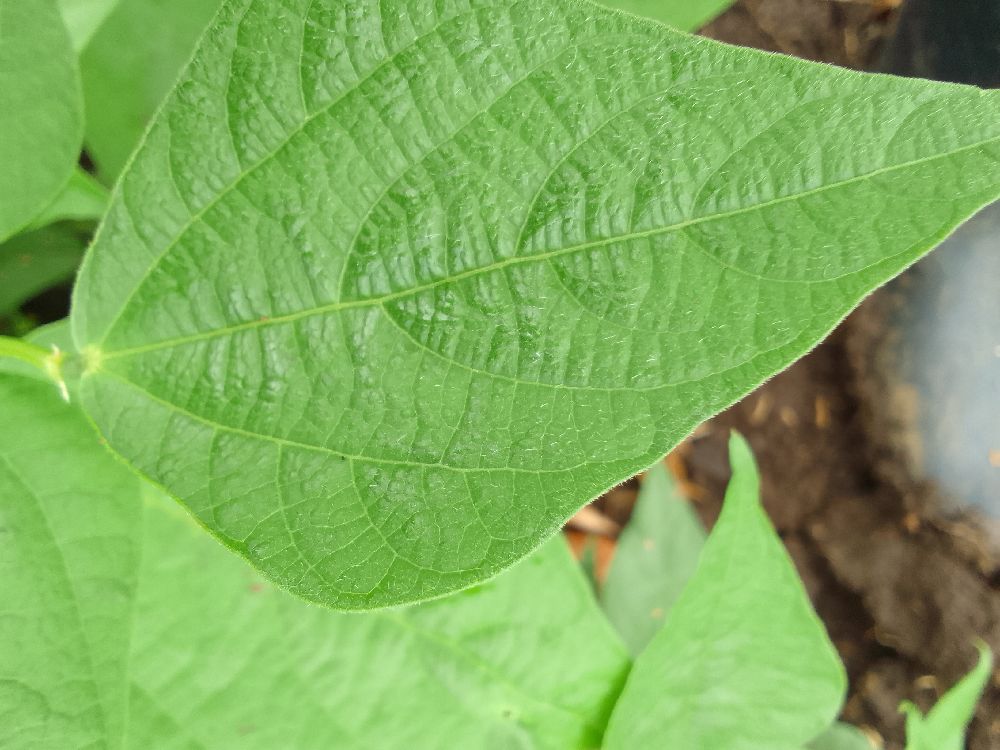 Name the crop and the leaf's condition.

common bean, healthy
